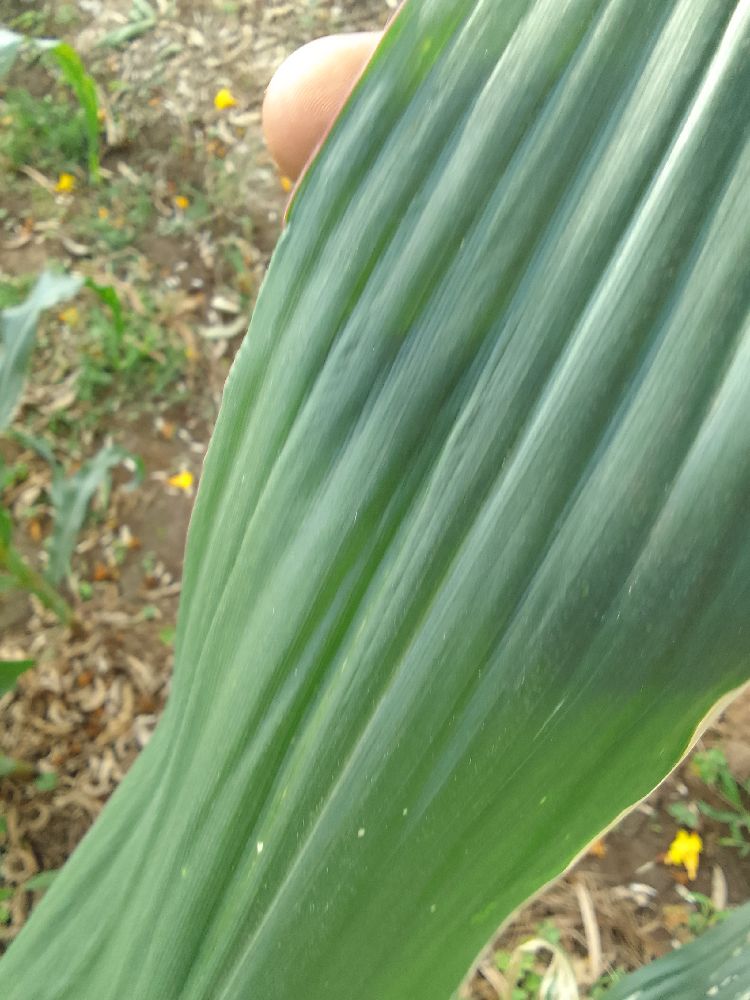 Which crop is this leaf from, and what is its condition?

maize, healthy
